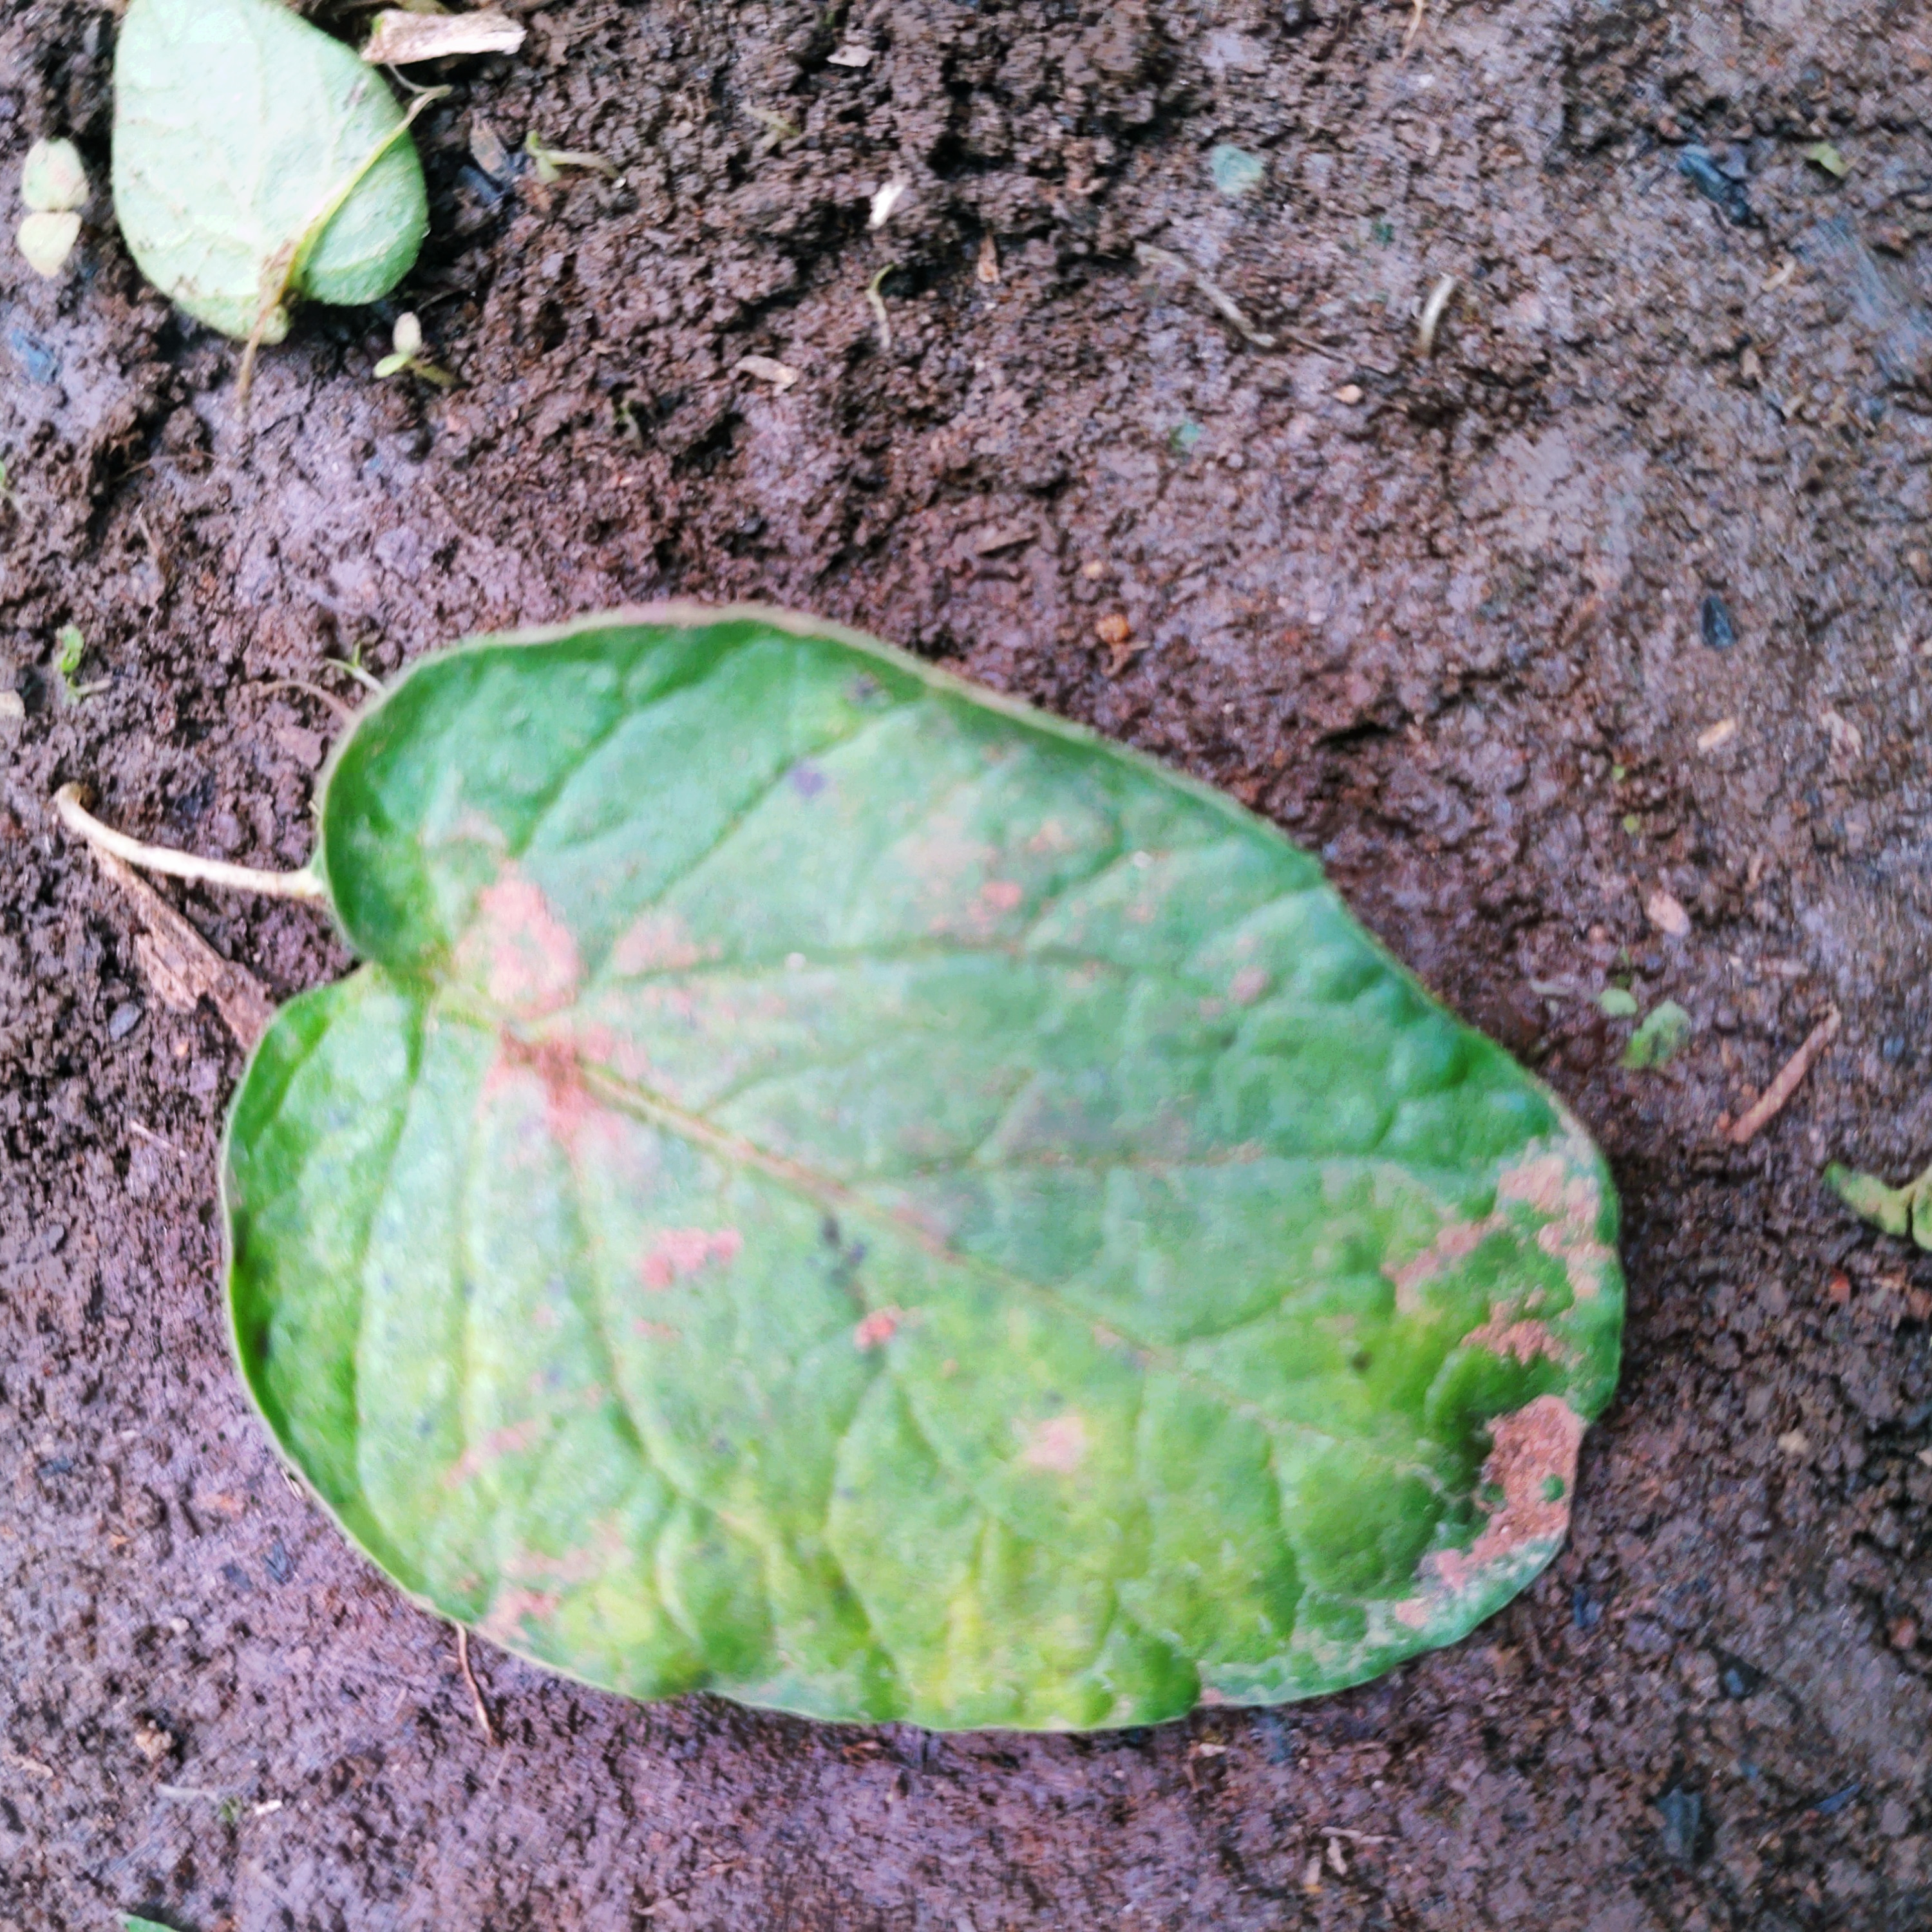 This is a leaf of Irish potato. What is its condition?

late blight
